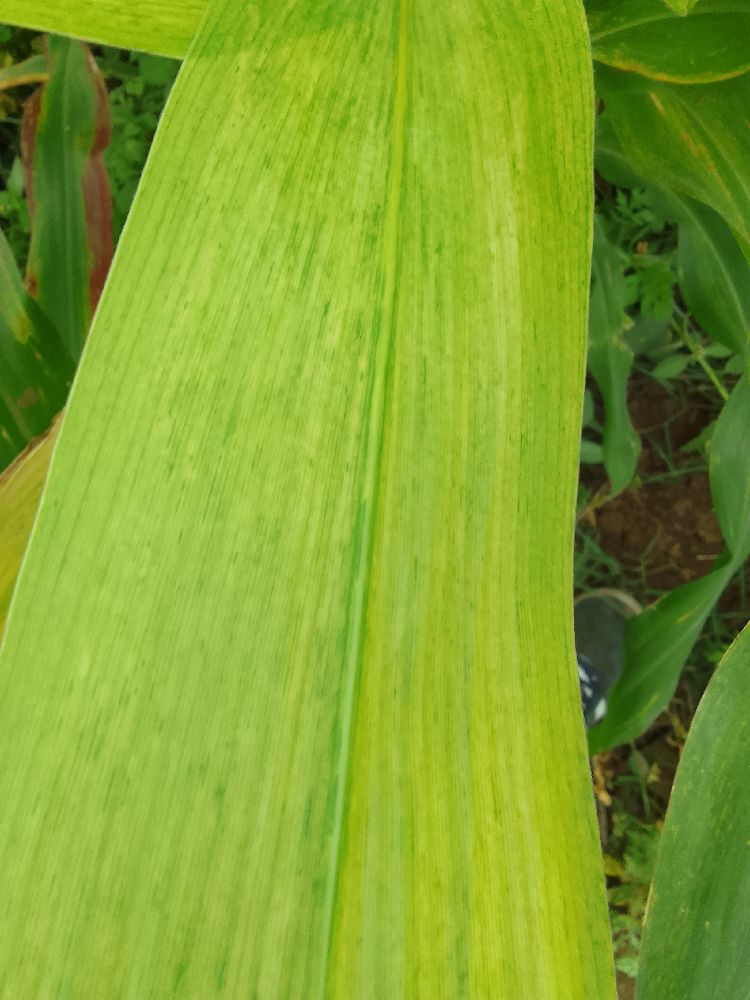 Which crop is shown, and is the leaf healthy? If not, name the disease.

maize, maize lethal necrosis
